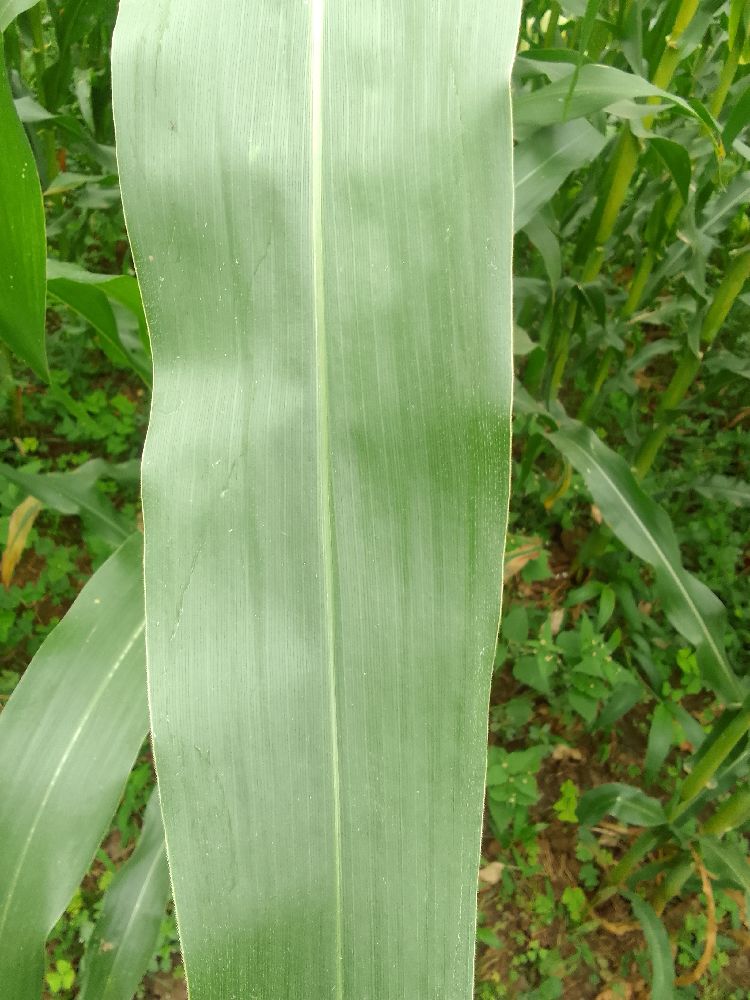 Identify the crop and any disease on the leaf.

maize, healthy
